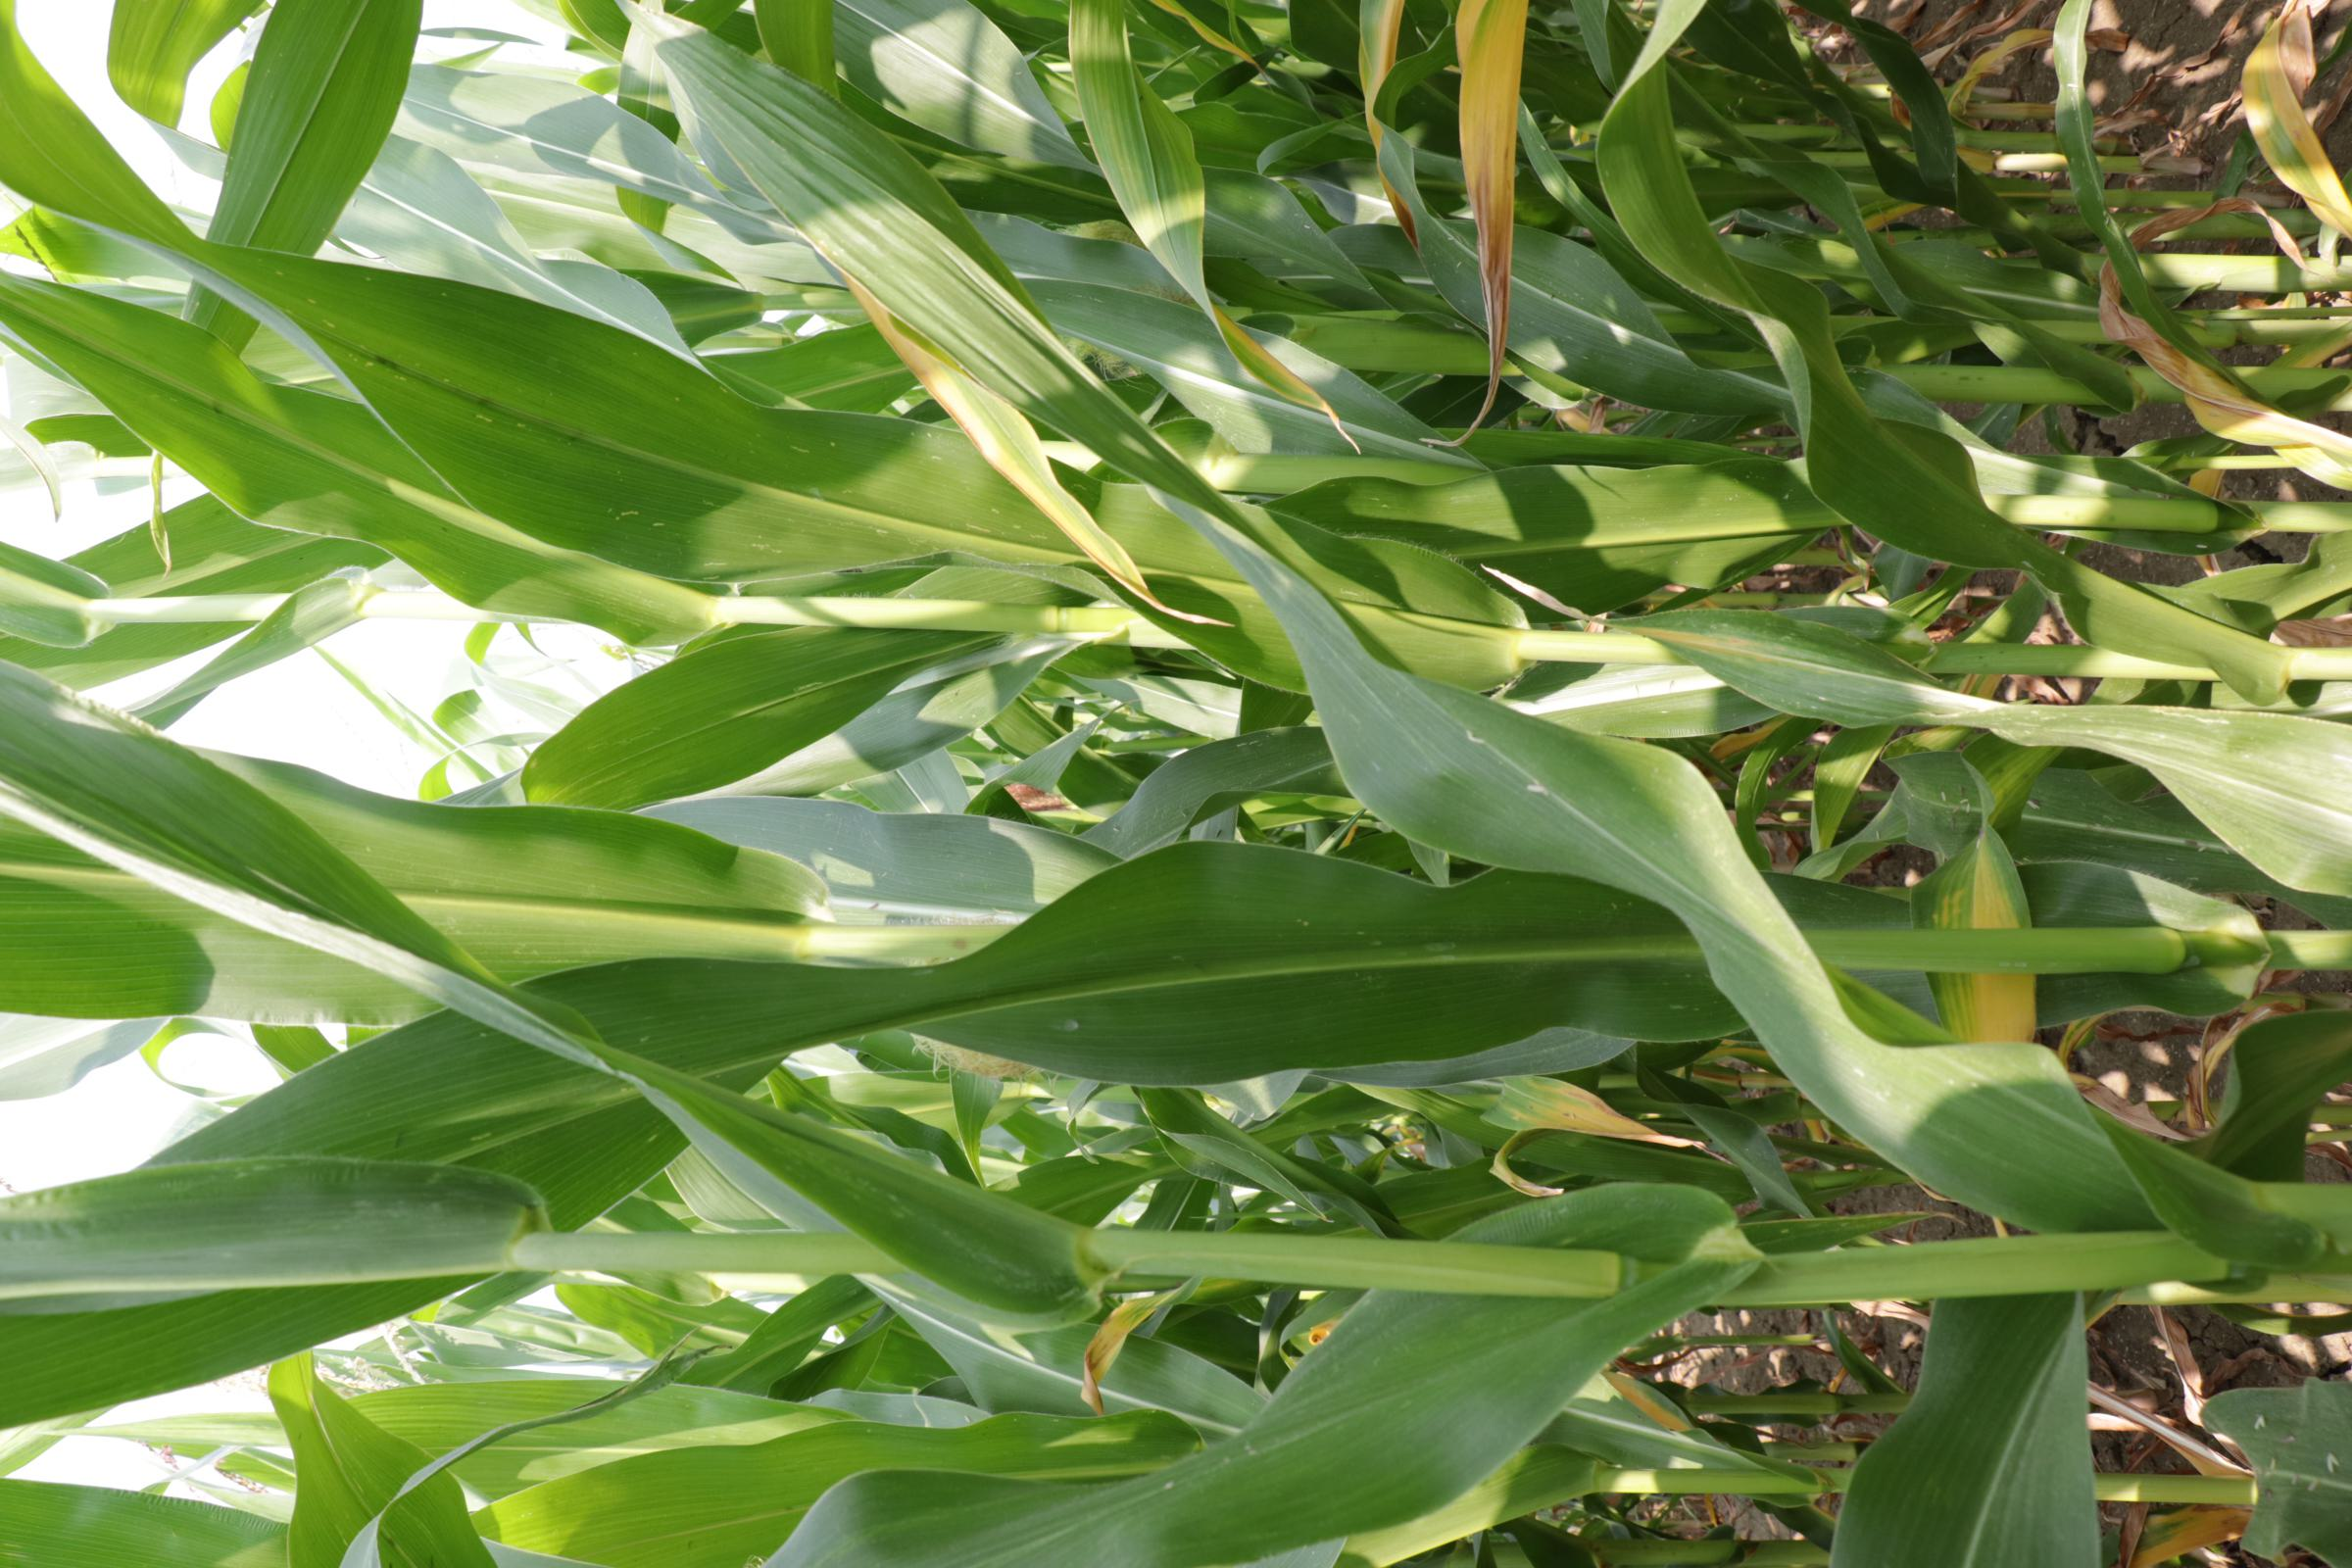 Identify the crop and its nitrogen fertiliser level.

maize, full nitrogen fertilisation
